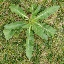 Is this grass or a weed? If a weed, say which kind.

structured weed
